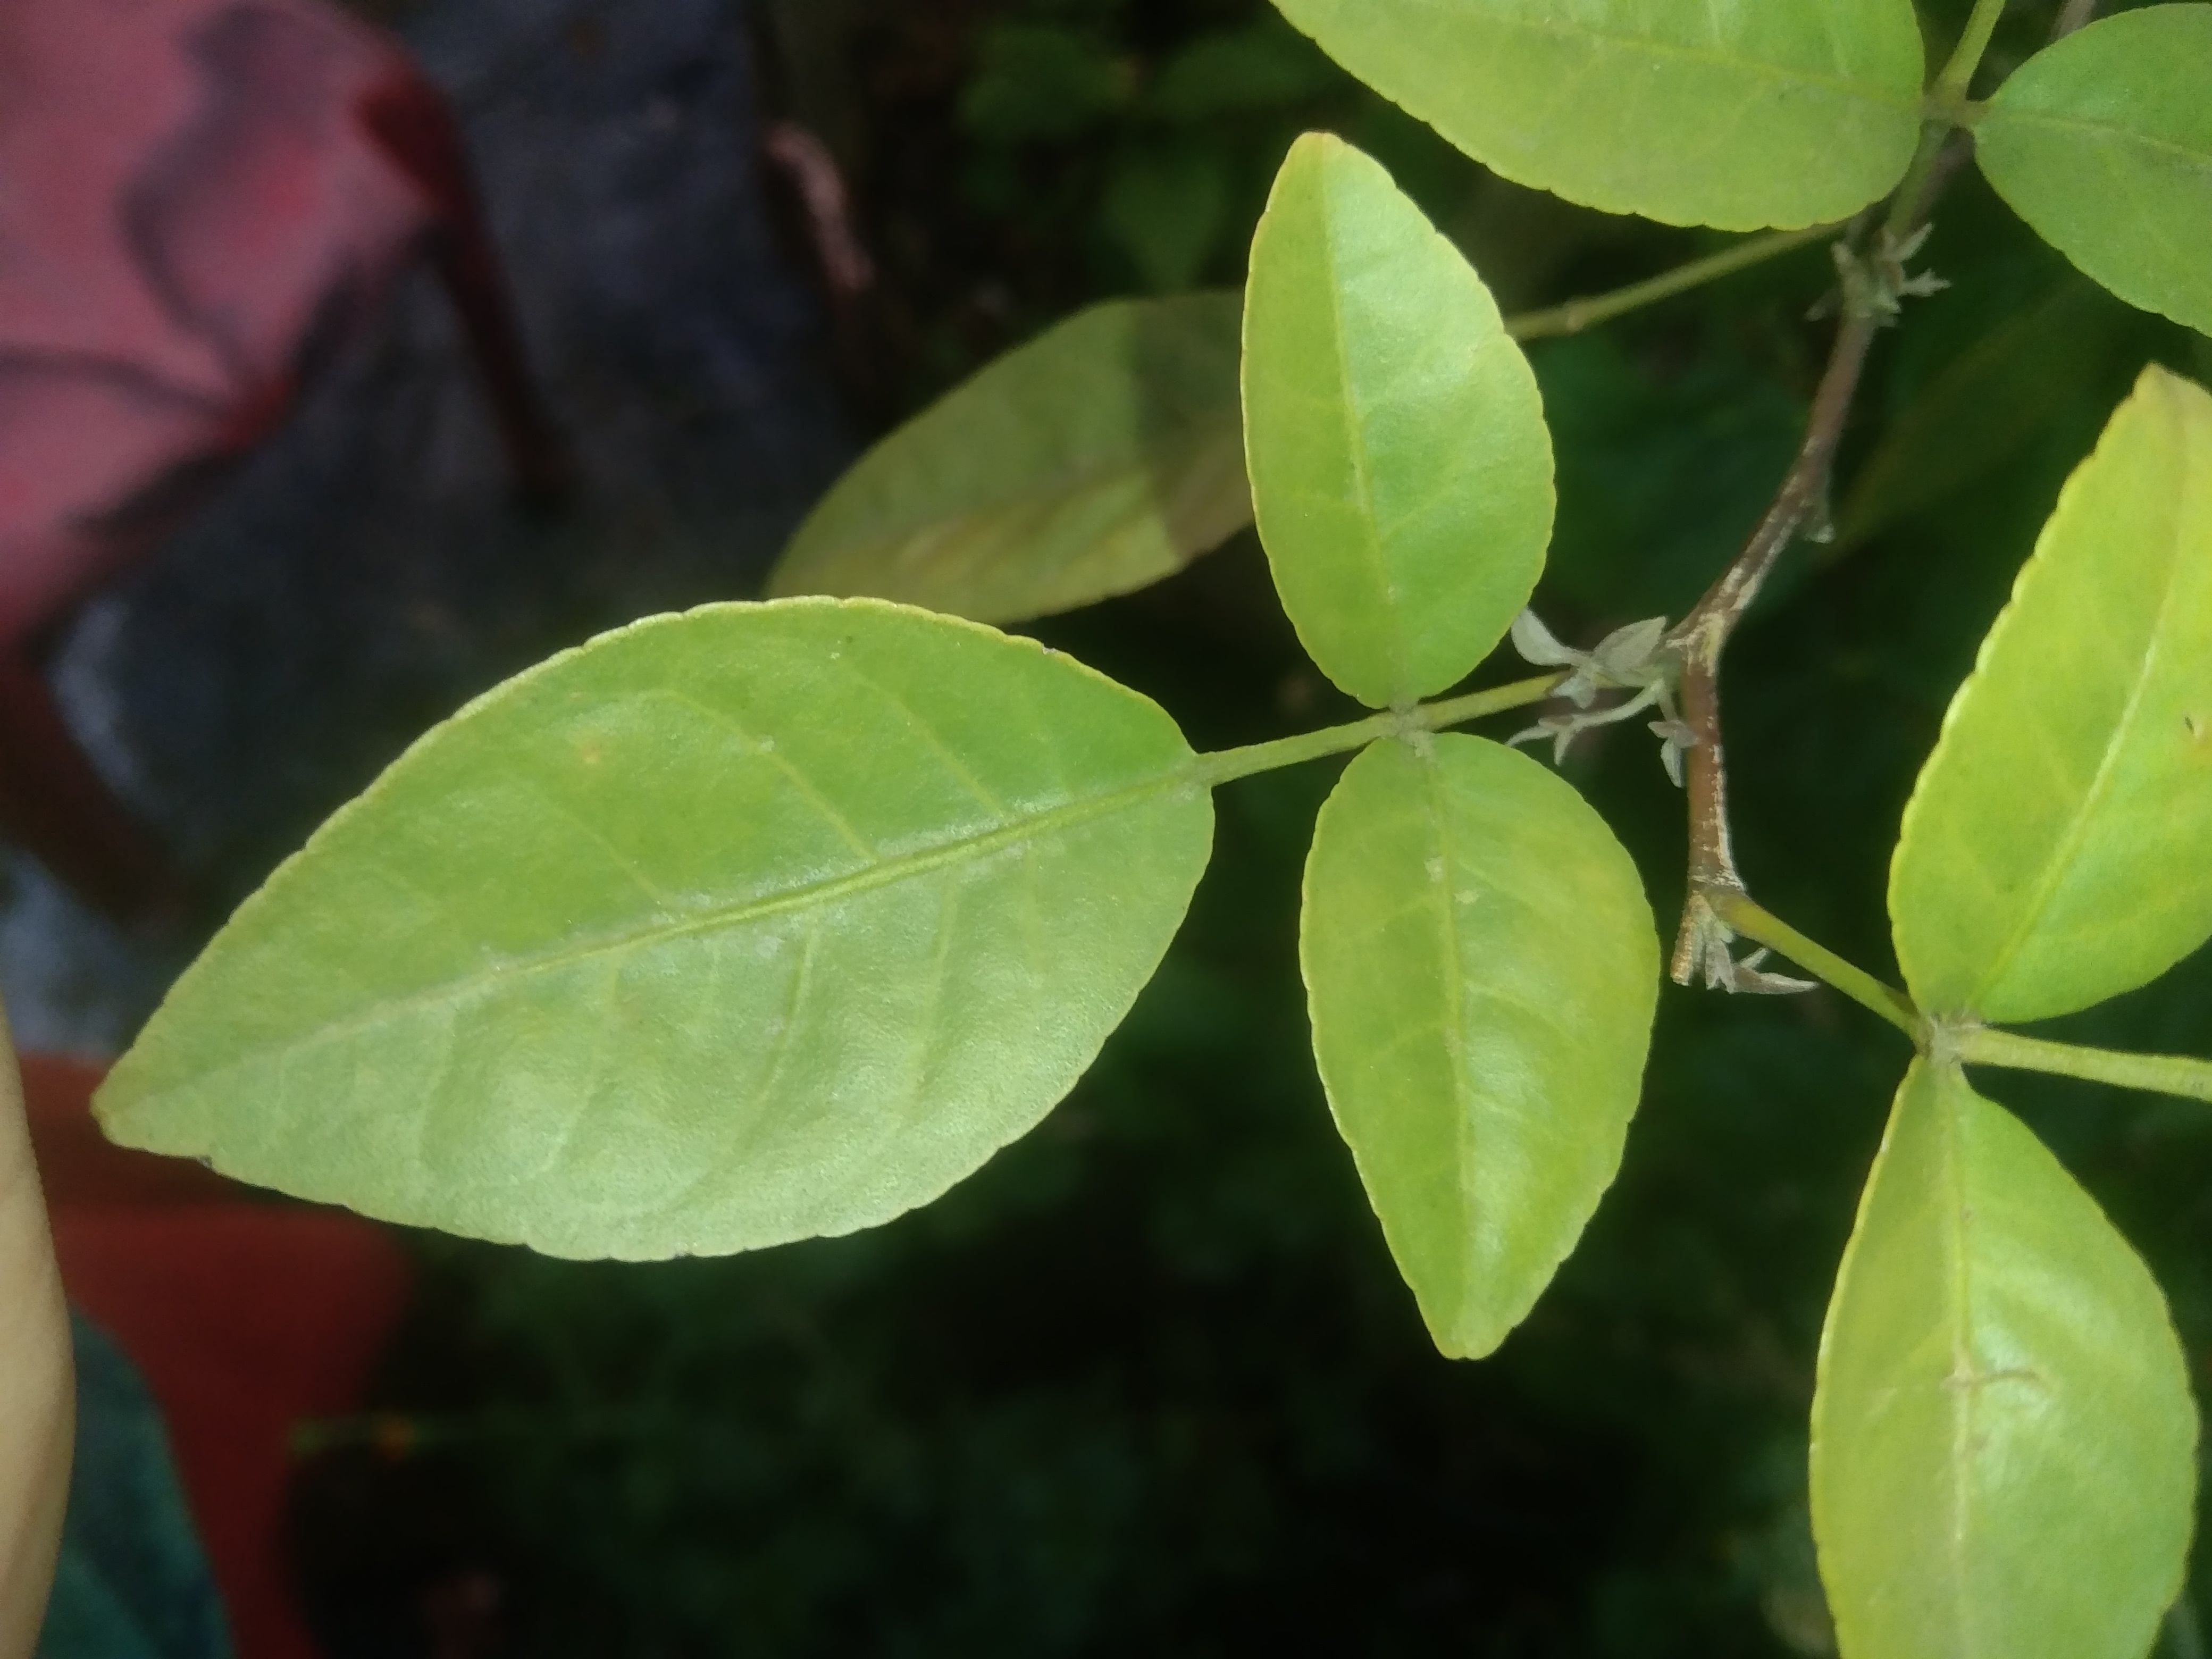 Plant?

wood apple
